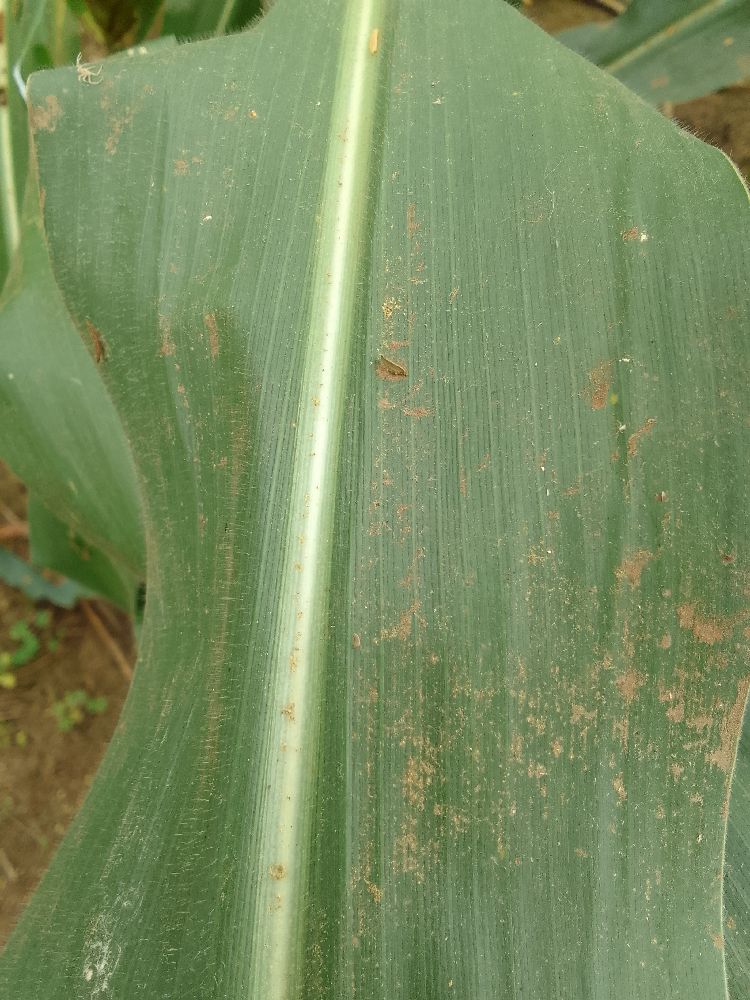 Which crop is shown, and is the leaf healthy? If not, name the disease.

maize, healthy
